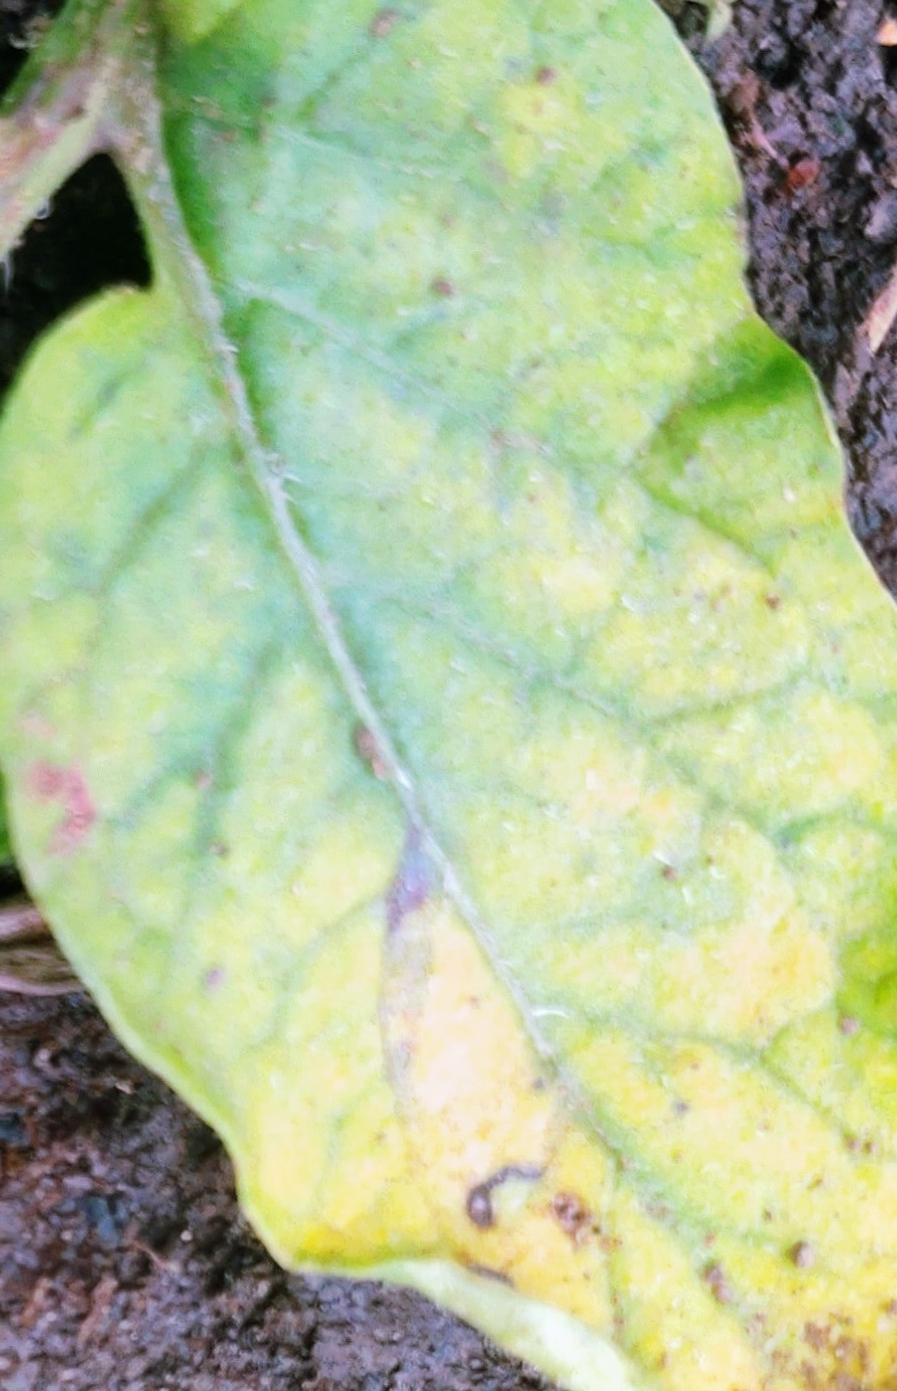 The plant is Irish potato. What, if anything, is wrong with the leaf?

late blight
